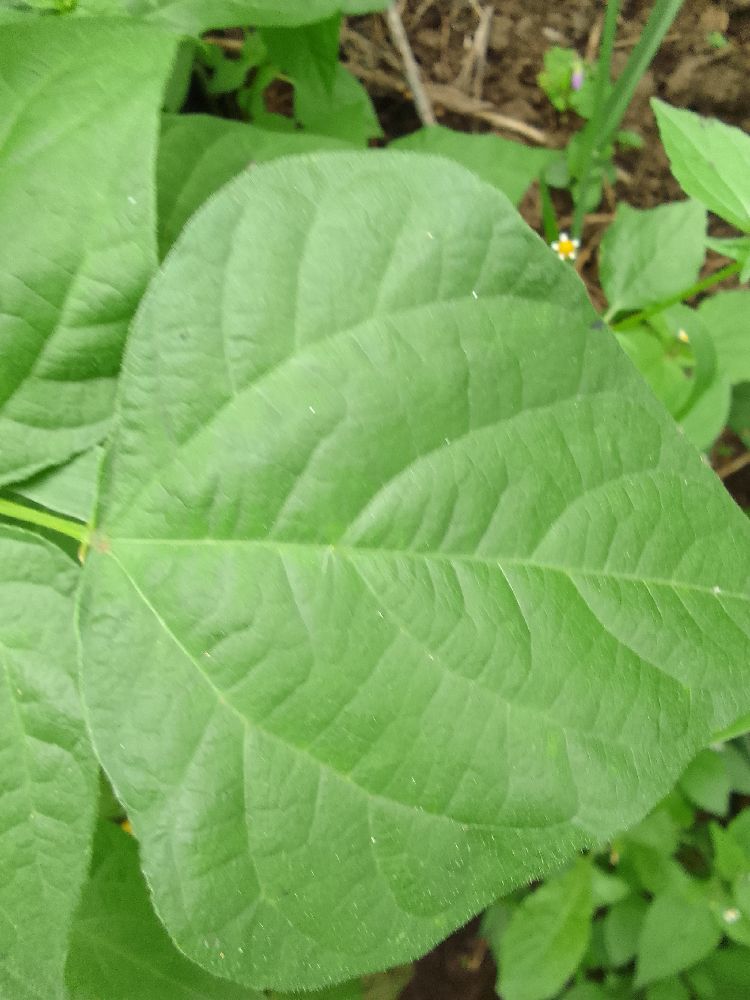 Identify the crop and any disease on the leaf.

common bean, healthy
